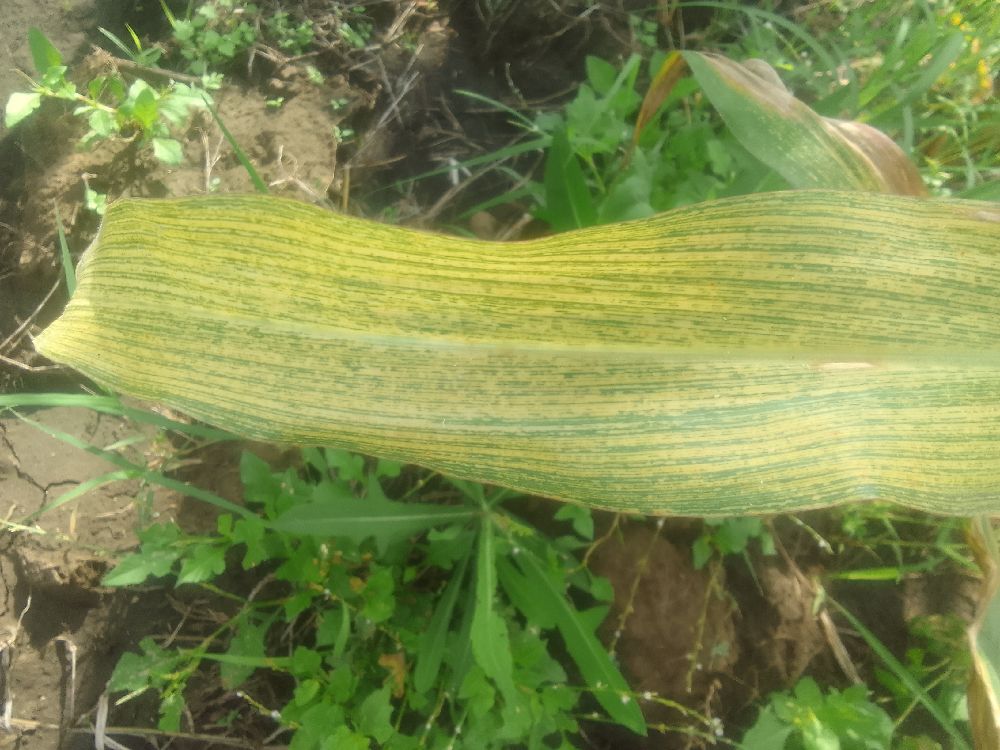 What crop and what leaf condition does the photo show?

maize, maize streak virus
